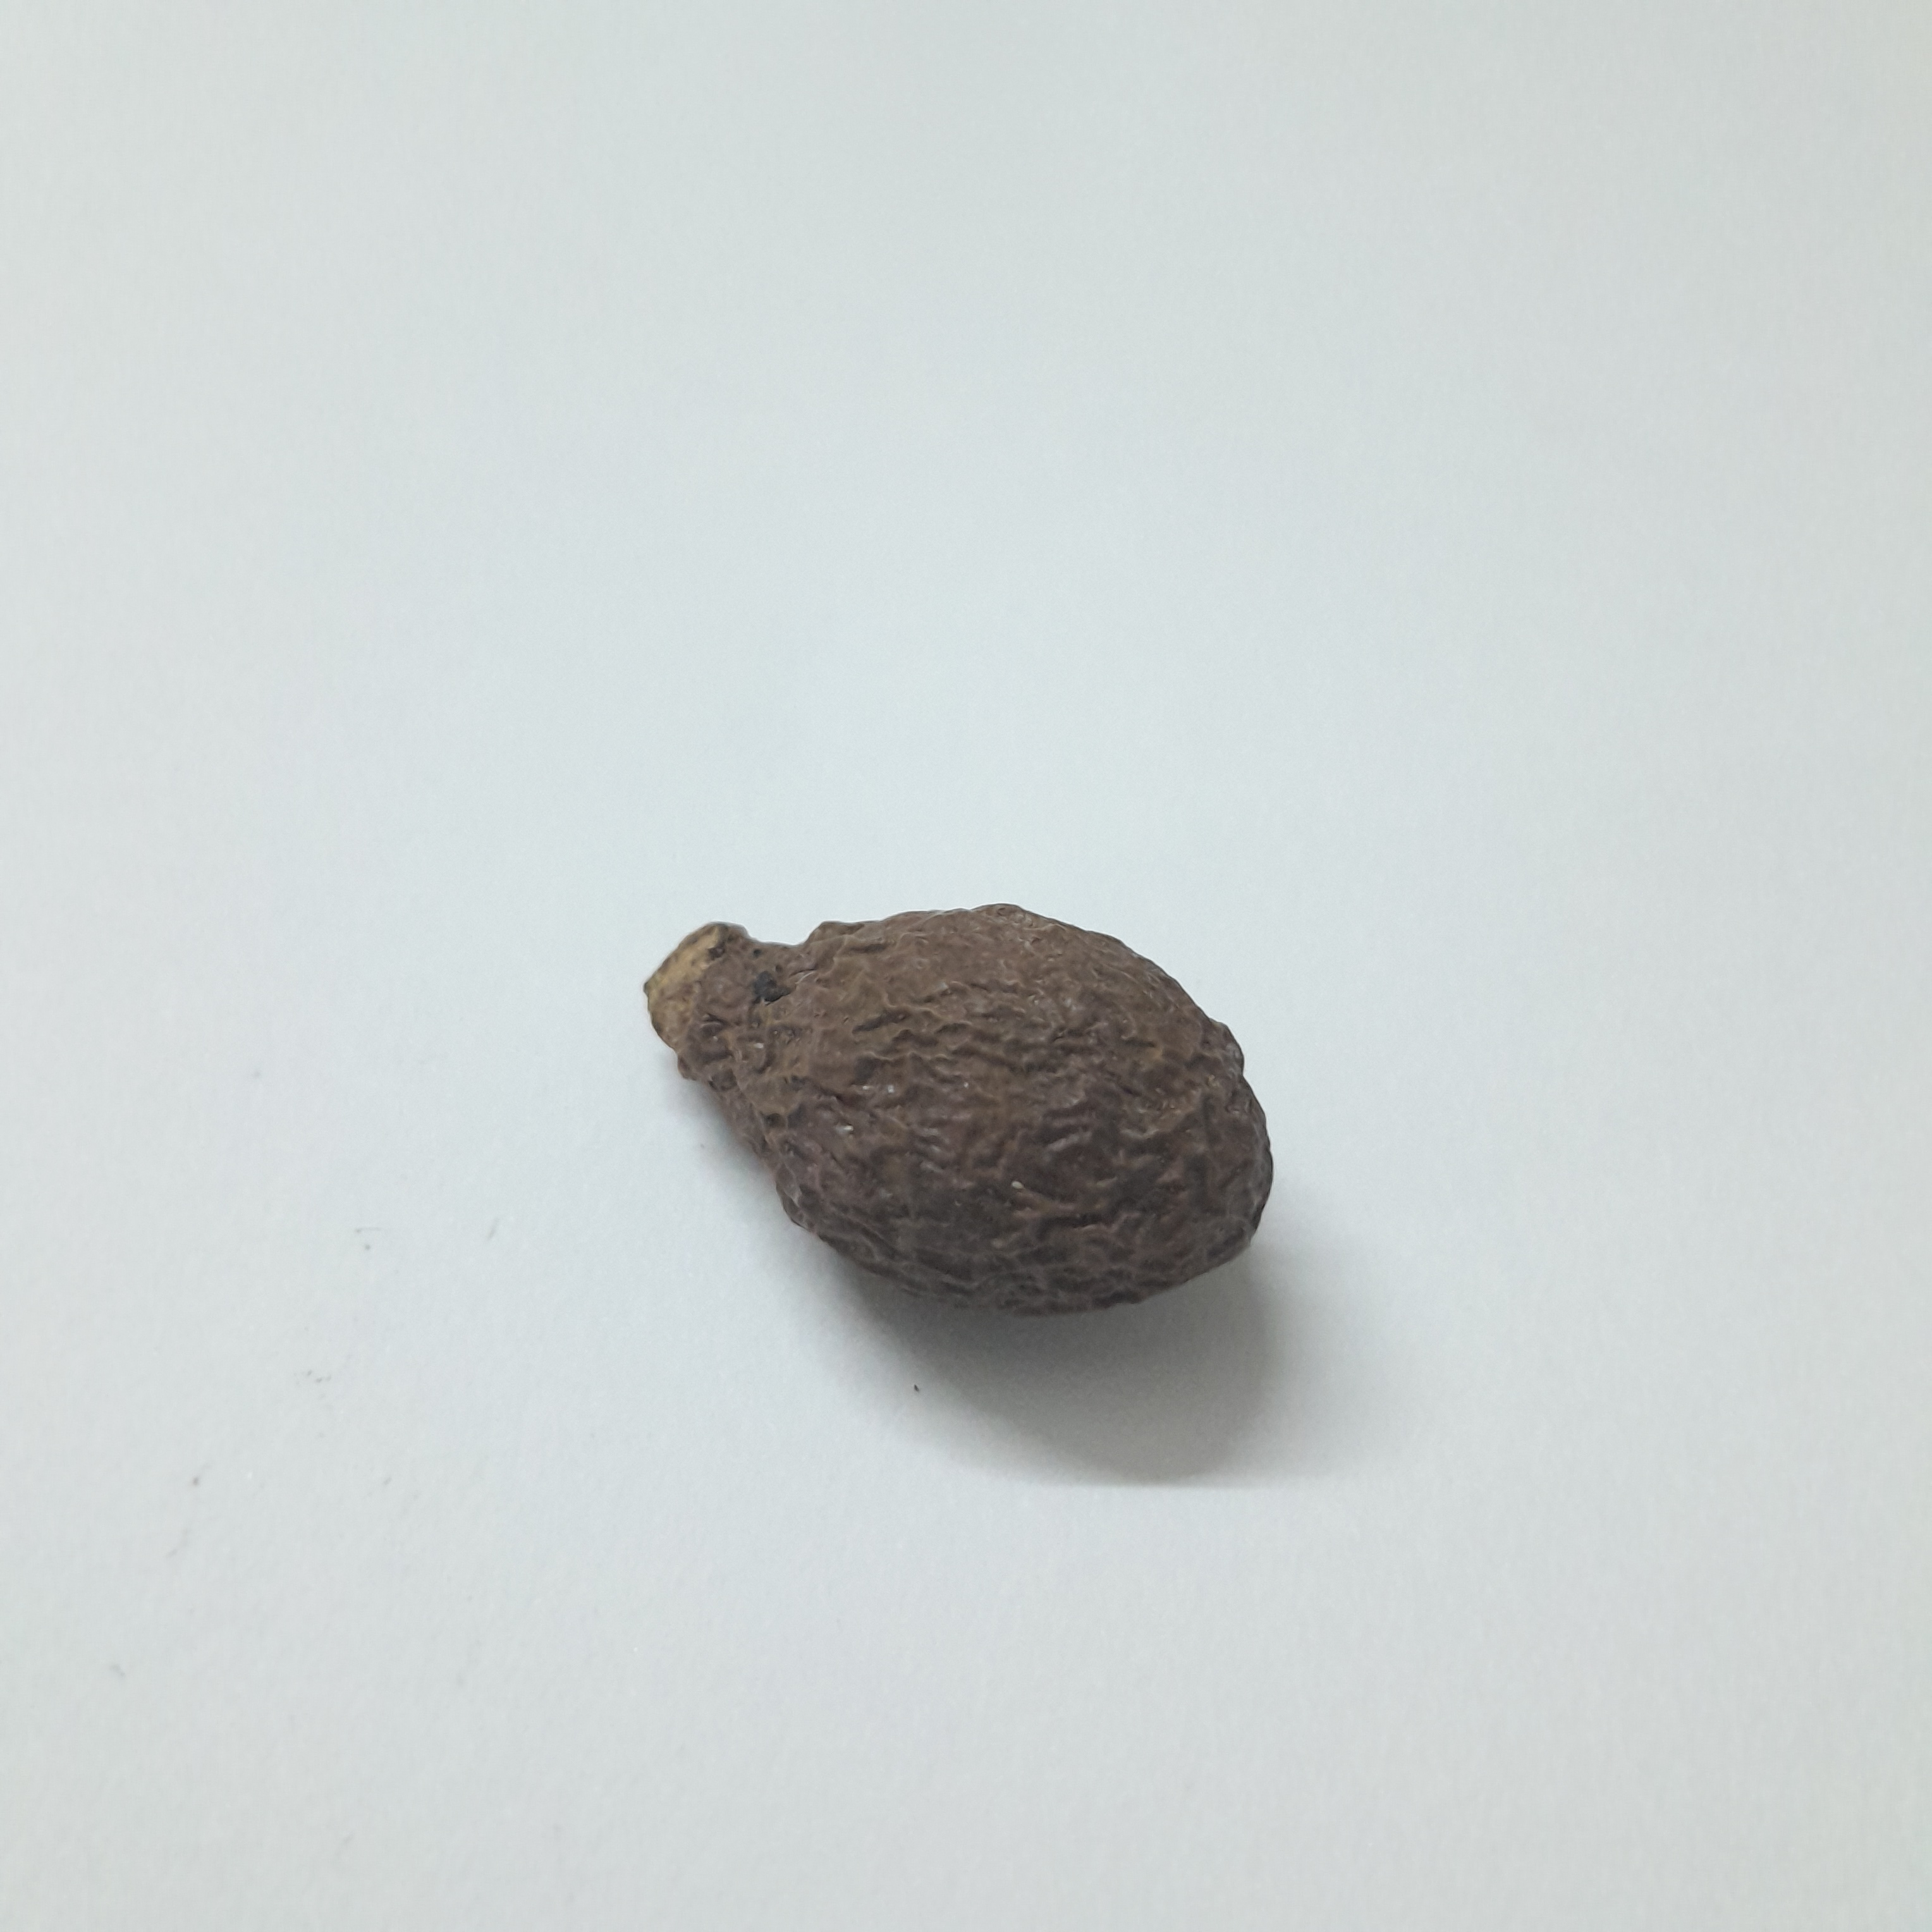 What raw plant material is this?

niranjanphal
